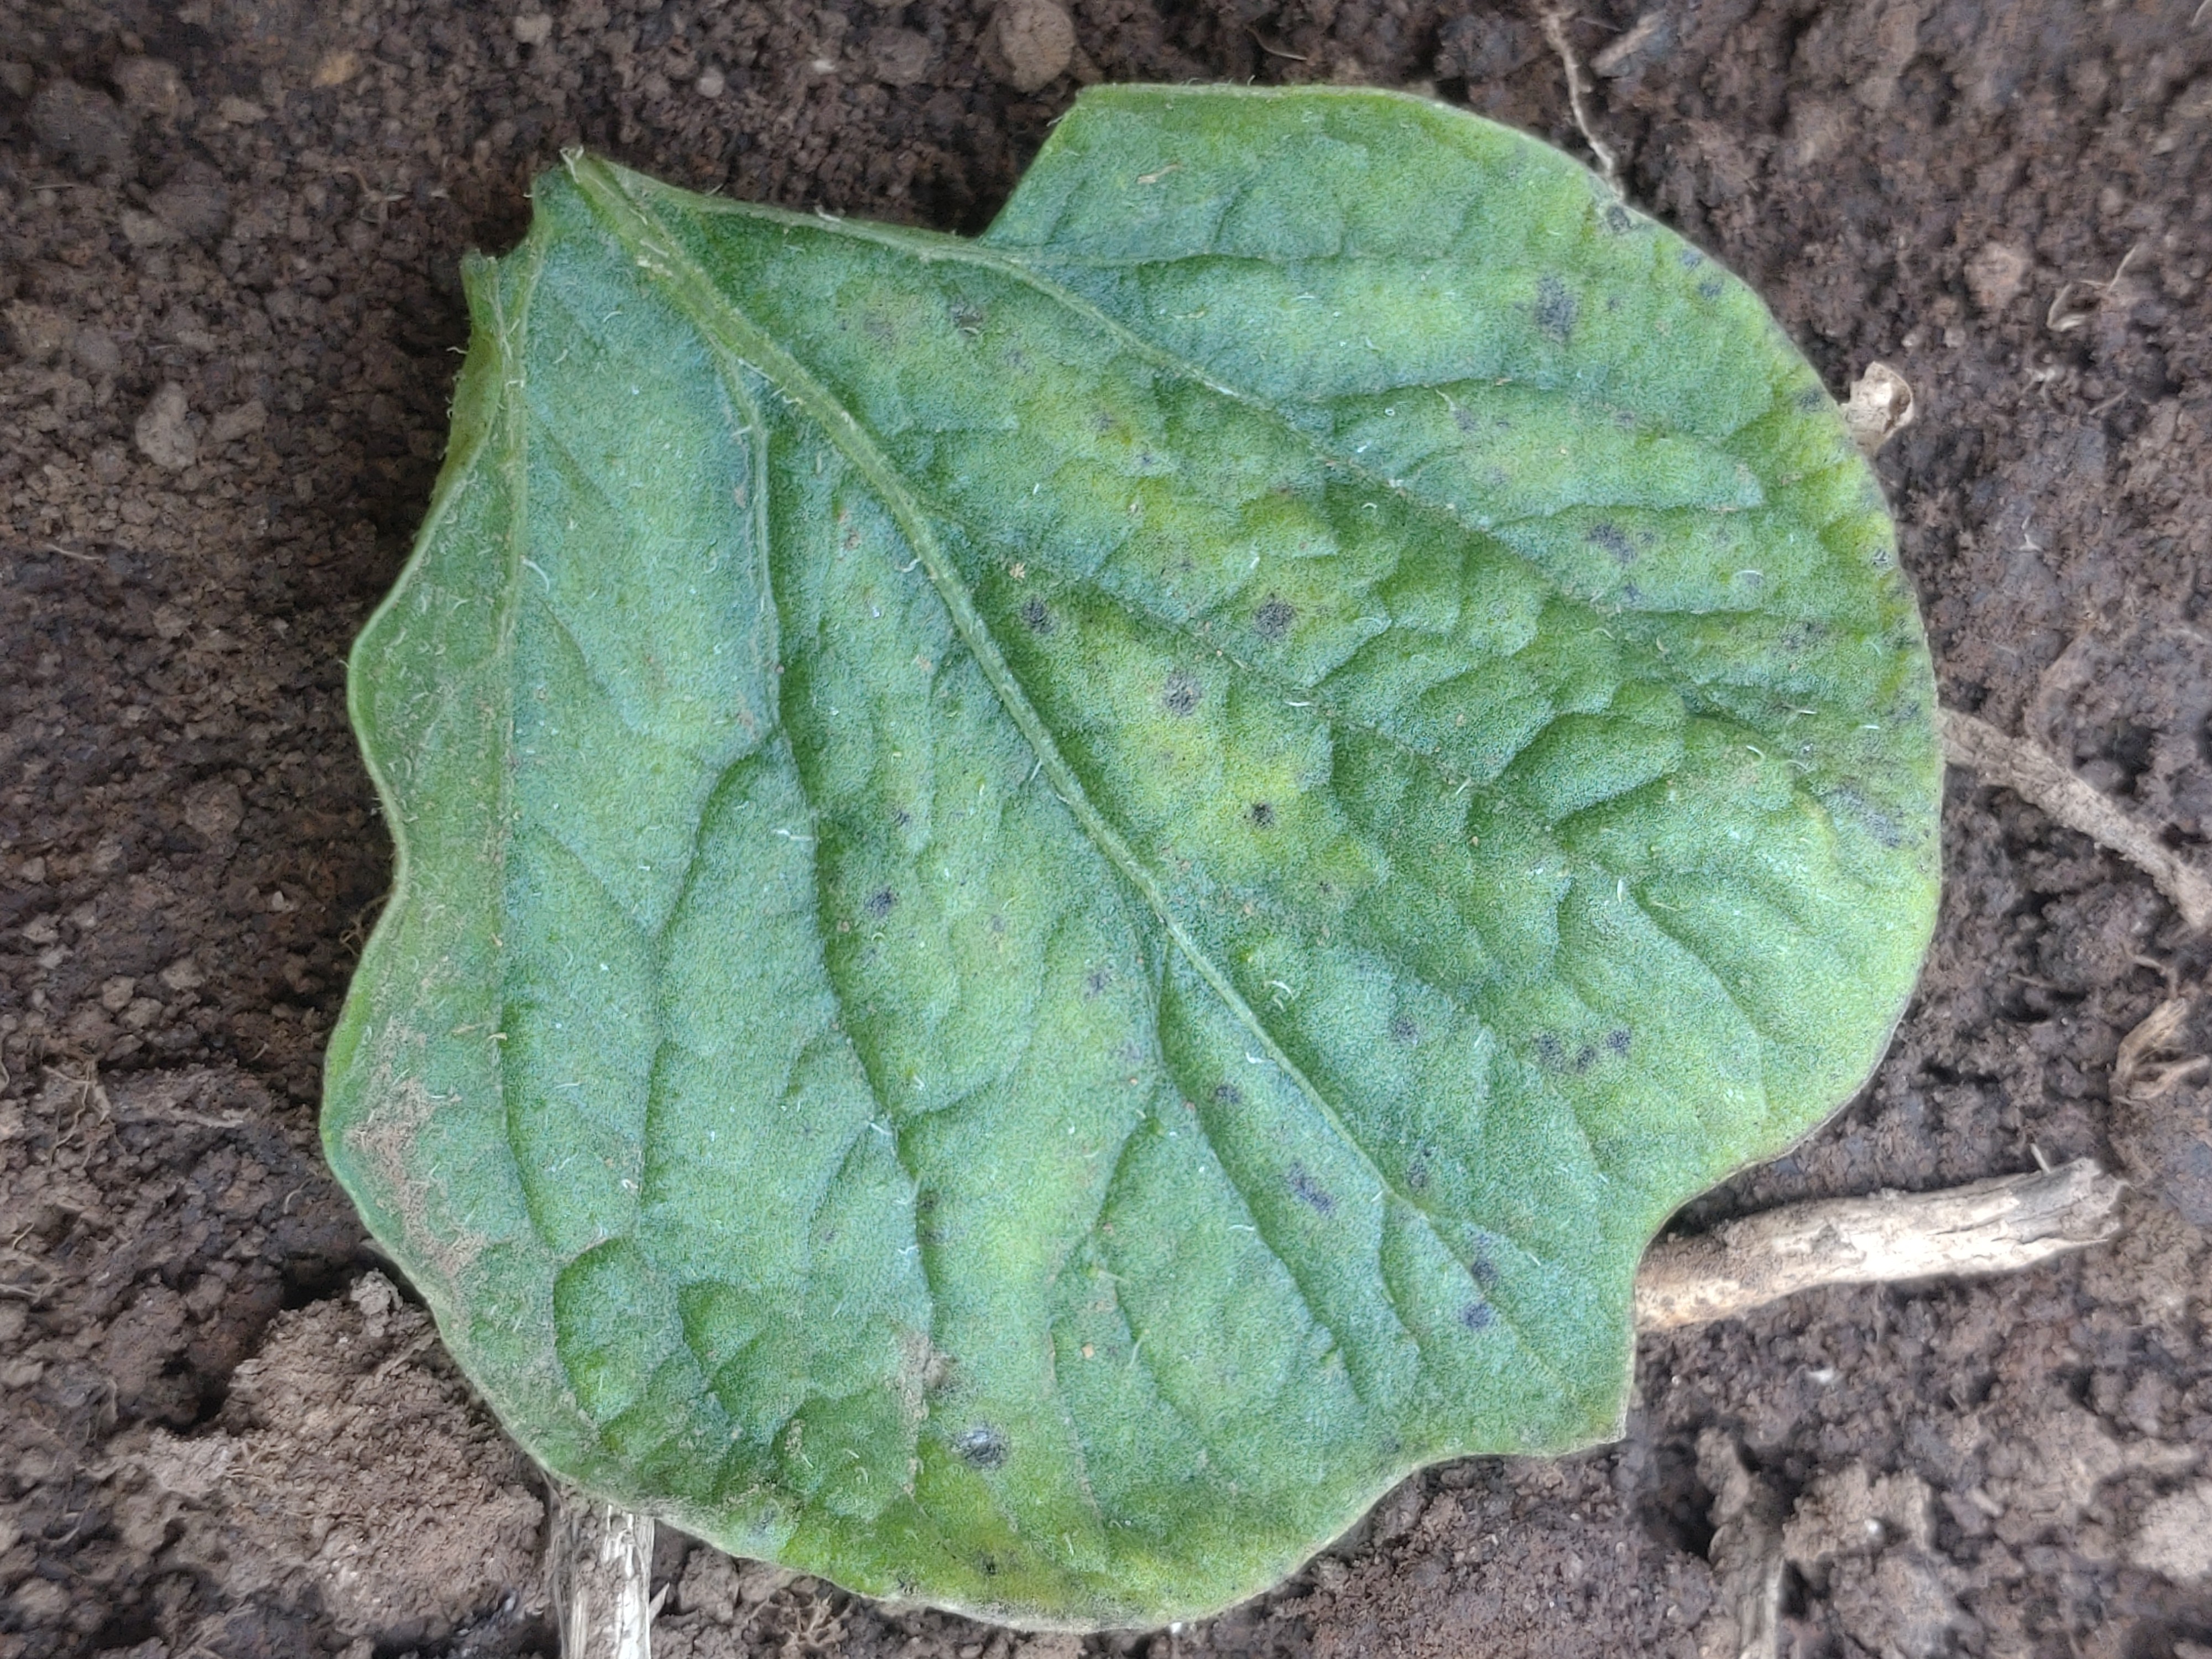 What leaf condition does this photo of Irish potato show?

late blight
